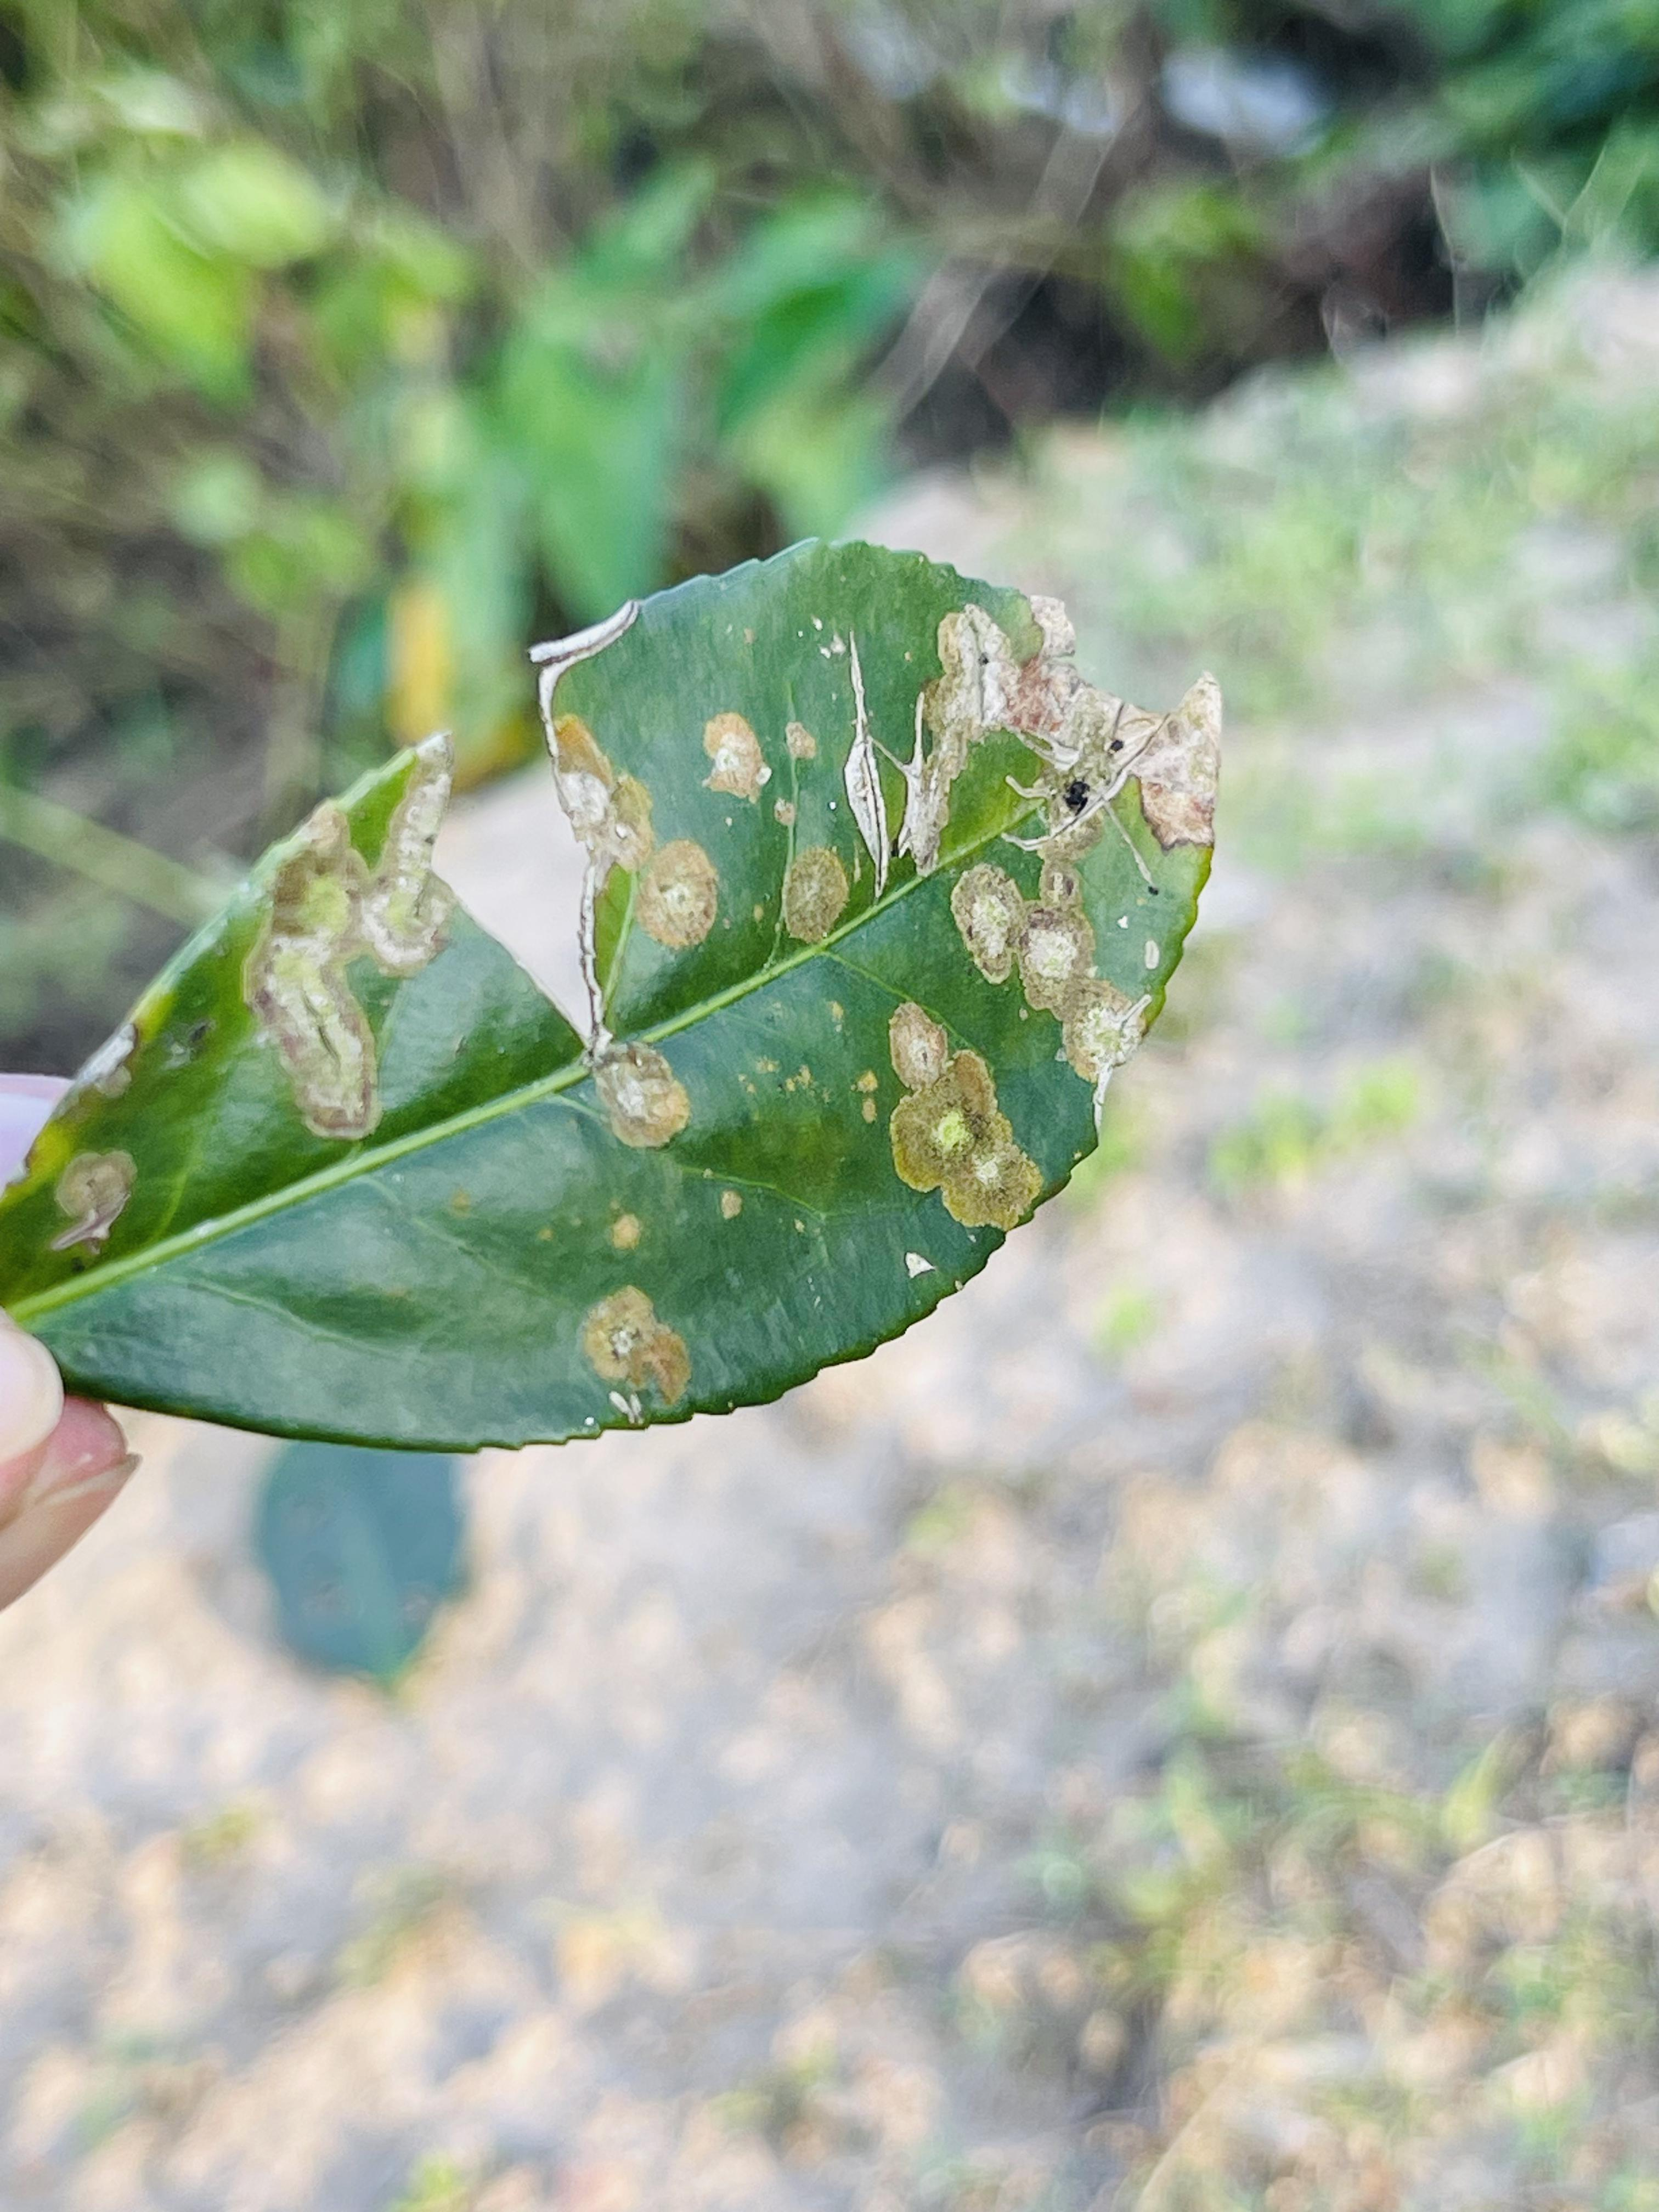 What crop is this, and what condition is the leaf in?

tea, blight
